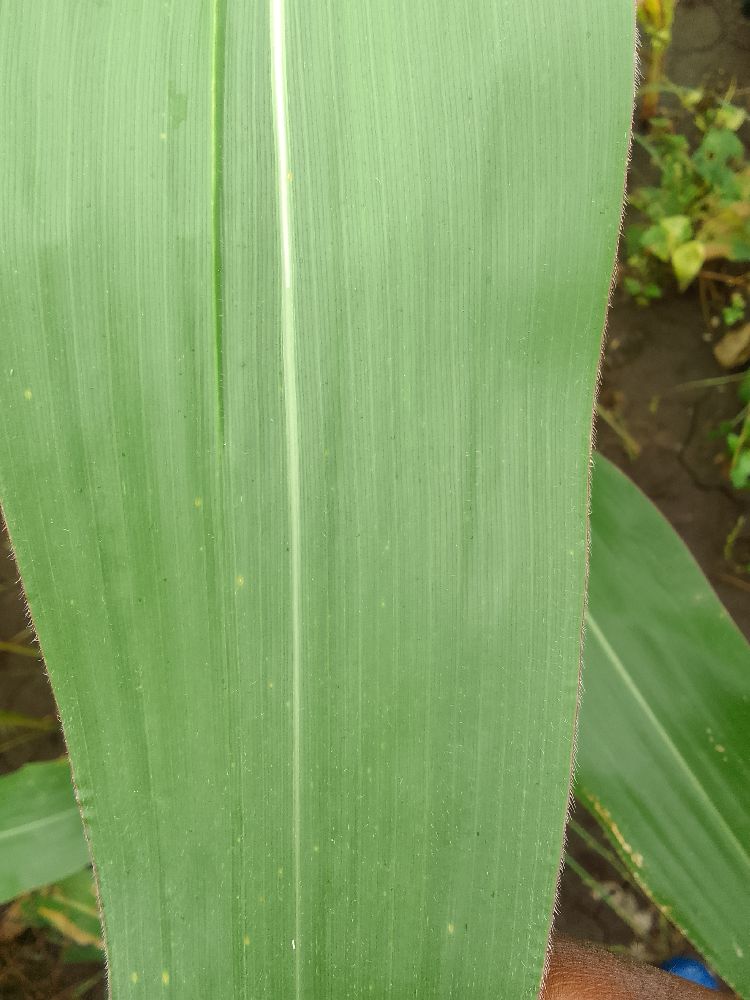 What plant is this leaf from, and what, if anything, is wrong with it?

maize, healthy
